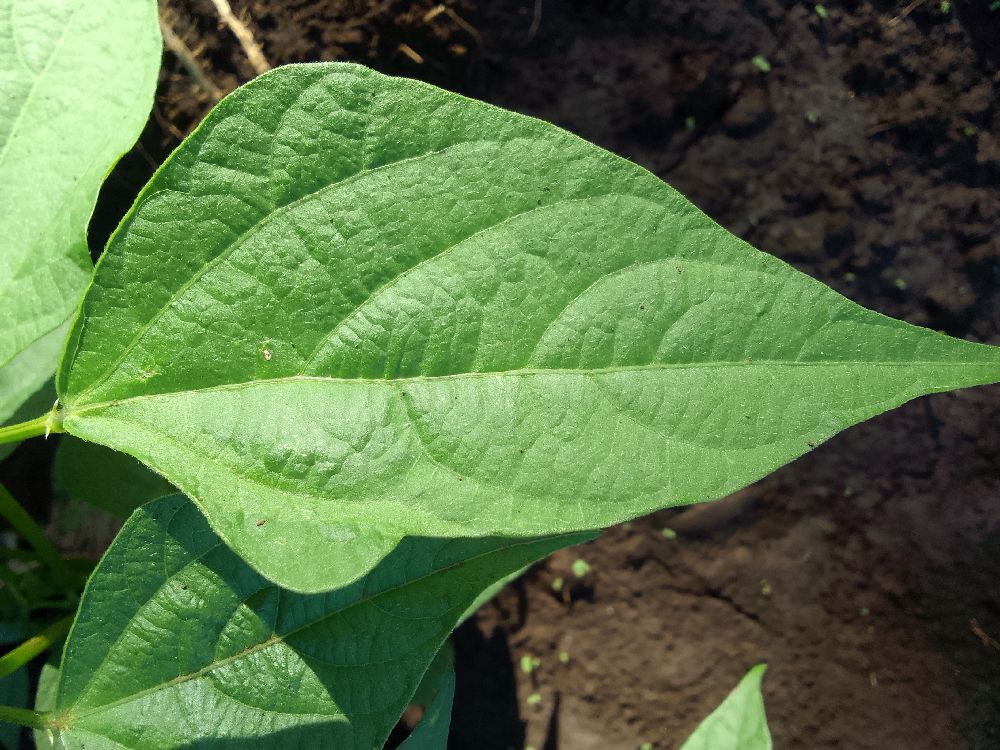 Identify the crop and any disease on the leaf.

common bean, healthy
